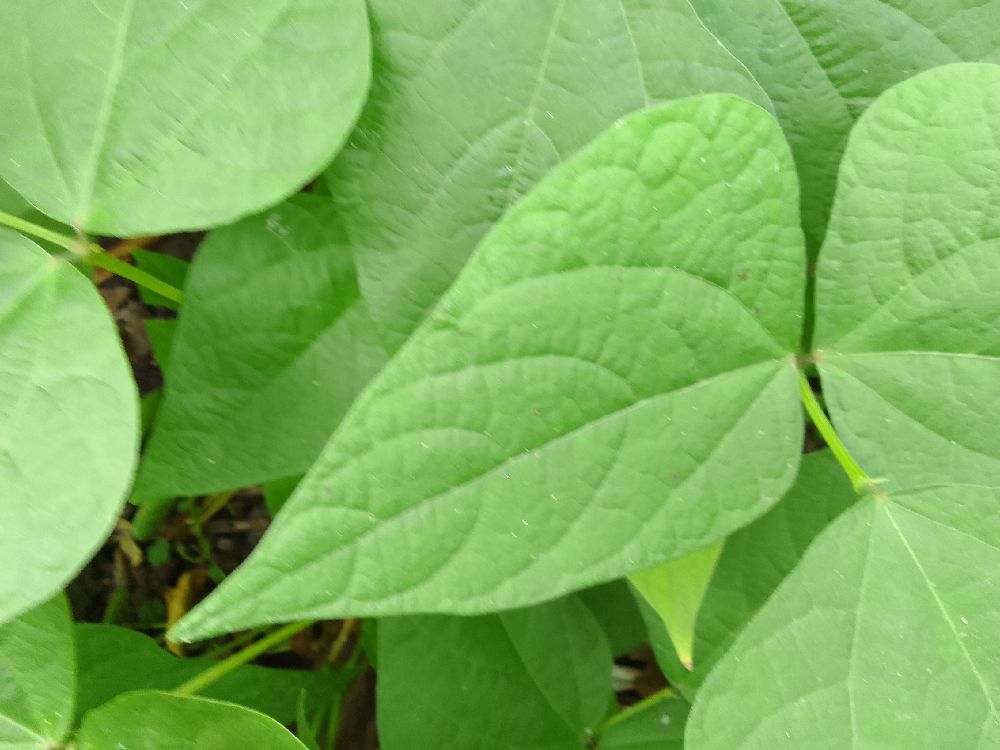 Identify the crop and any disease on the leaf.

common bean, healthy
